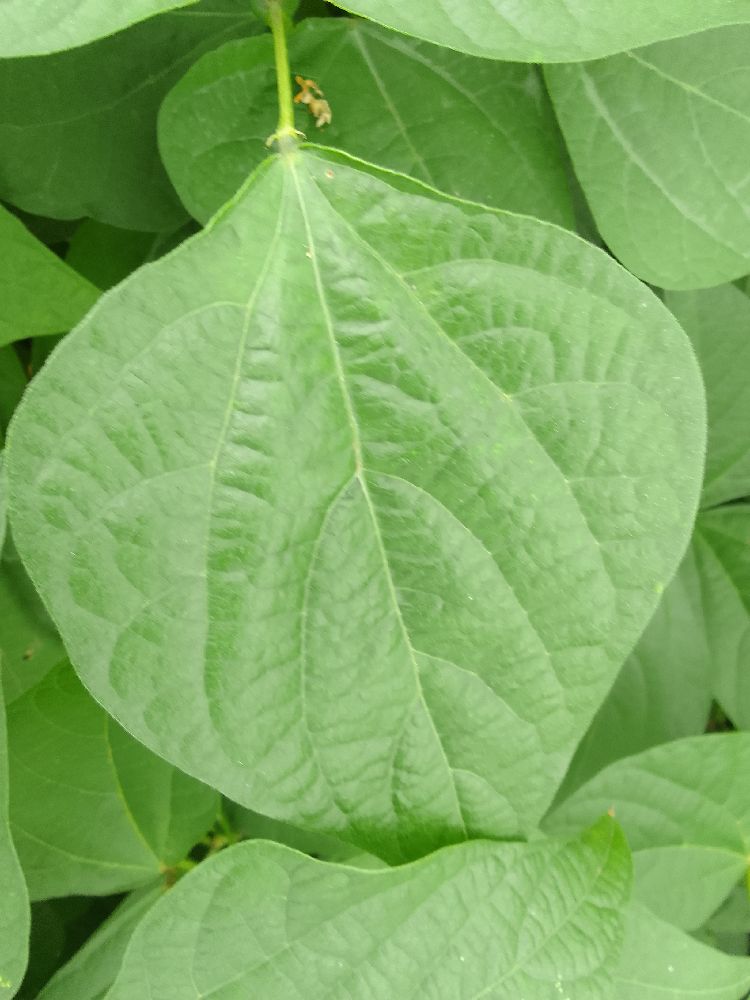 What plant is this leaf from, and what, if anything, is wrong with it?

common bean, healthy
